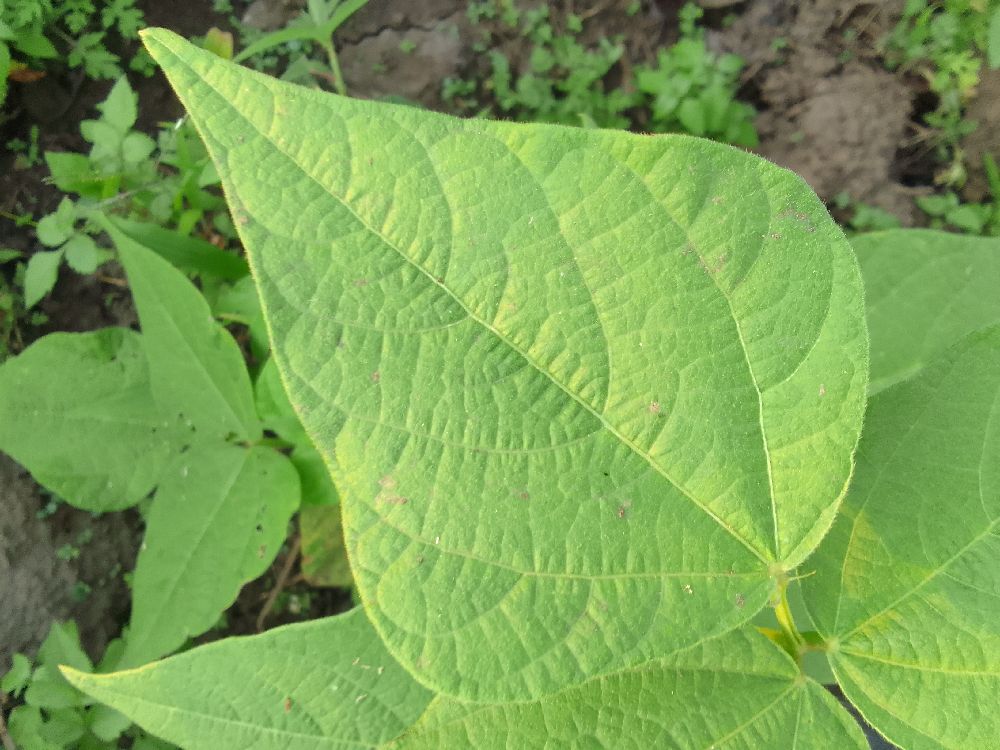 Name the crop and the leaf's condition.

common bean, healthy
